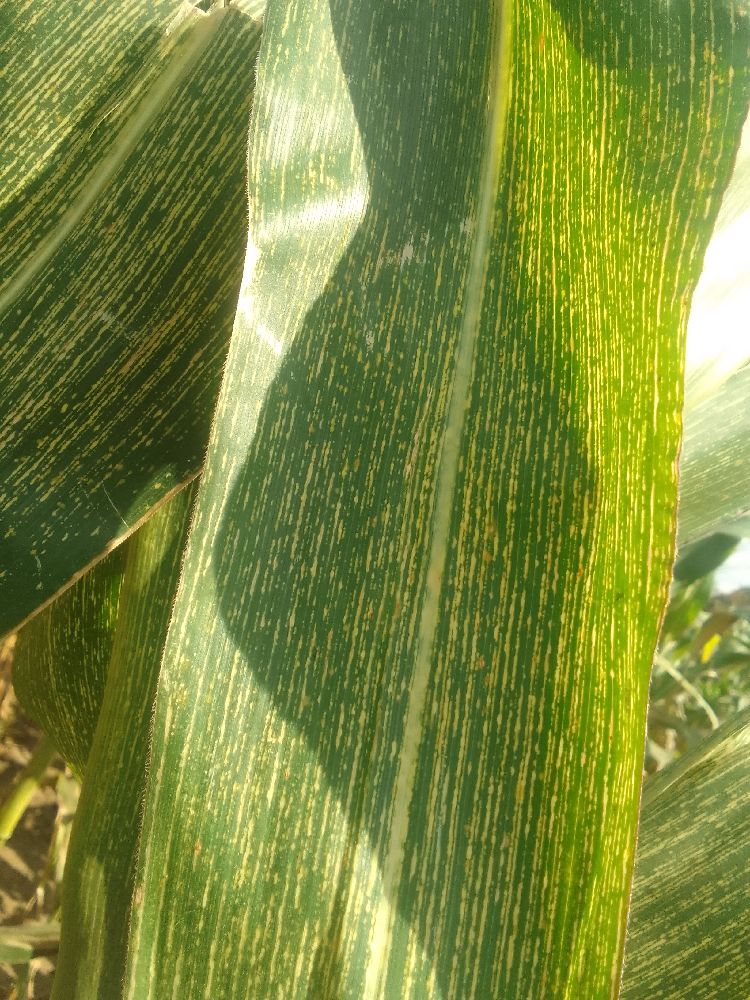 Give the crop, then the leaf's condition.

maize, maize streak virus
